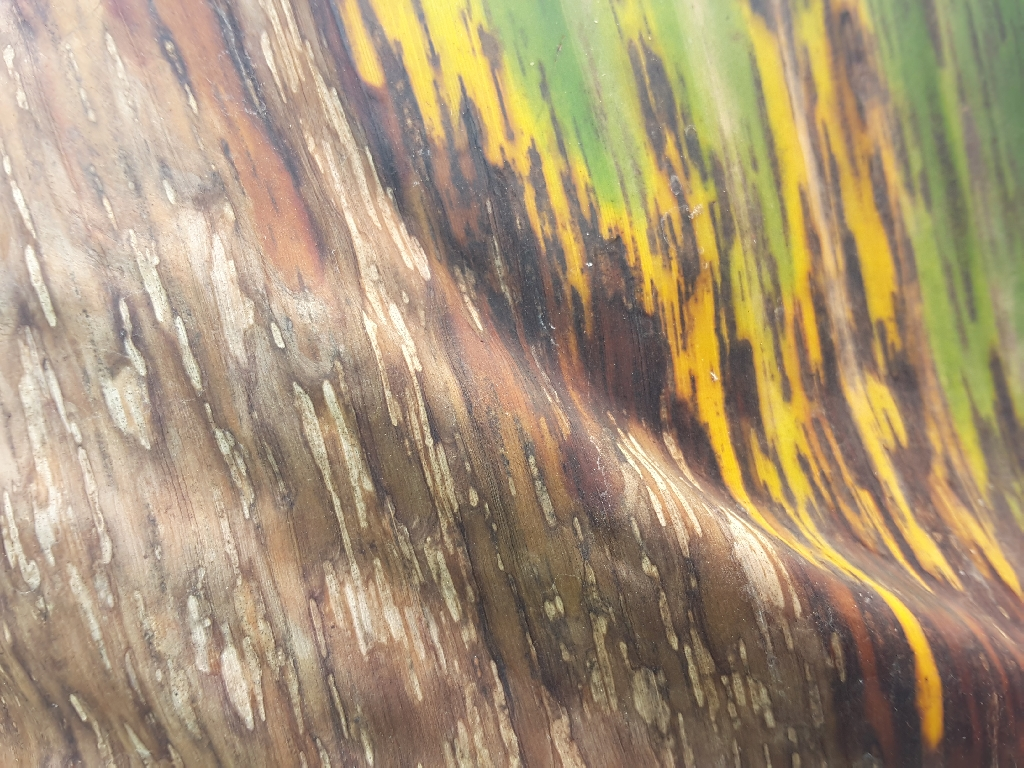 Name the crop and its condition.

banana, black sigatoka
